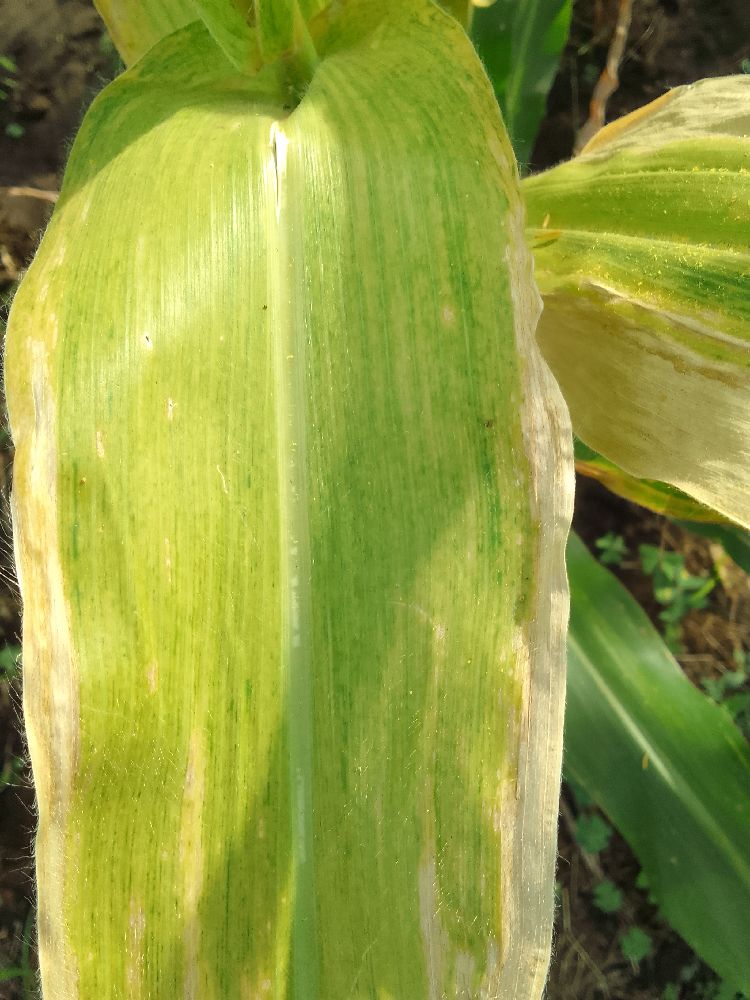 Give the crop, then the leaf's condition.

maize, maize lethal necrosis
